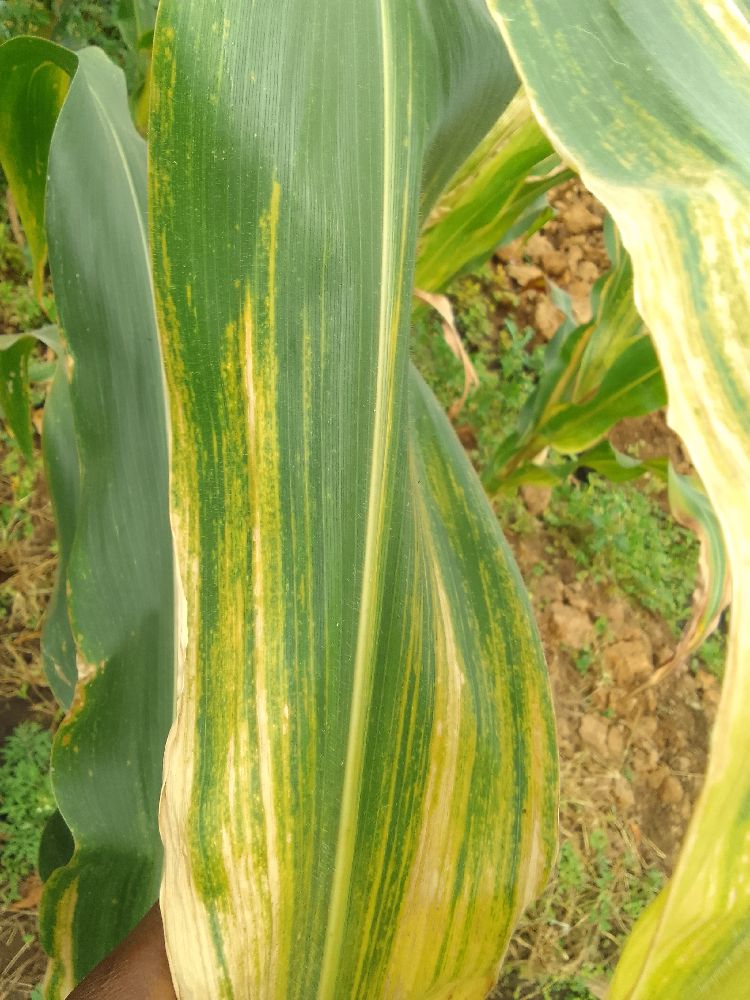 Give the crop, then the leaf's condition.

maize, maize lethal necrosis
